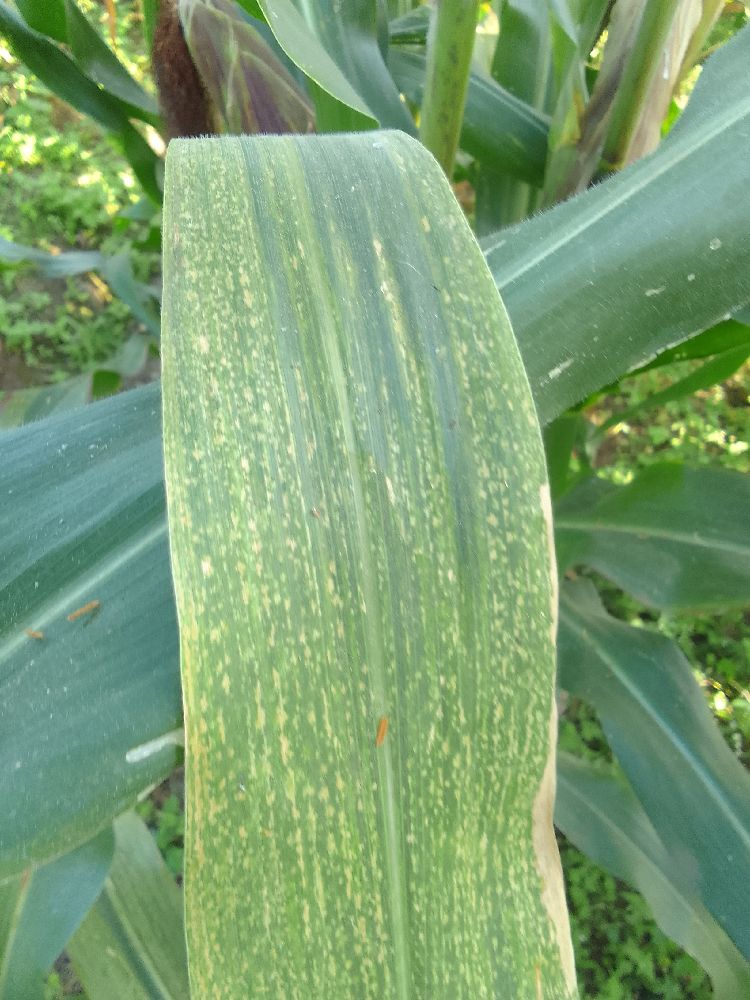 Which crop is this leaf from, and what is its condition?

maize, maize lethal necrosis
